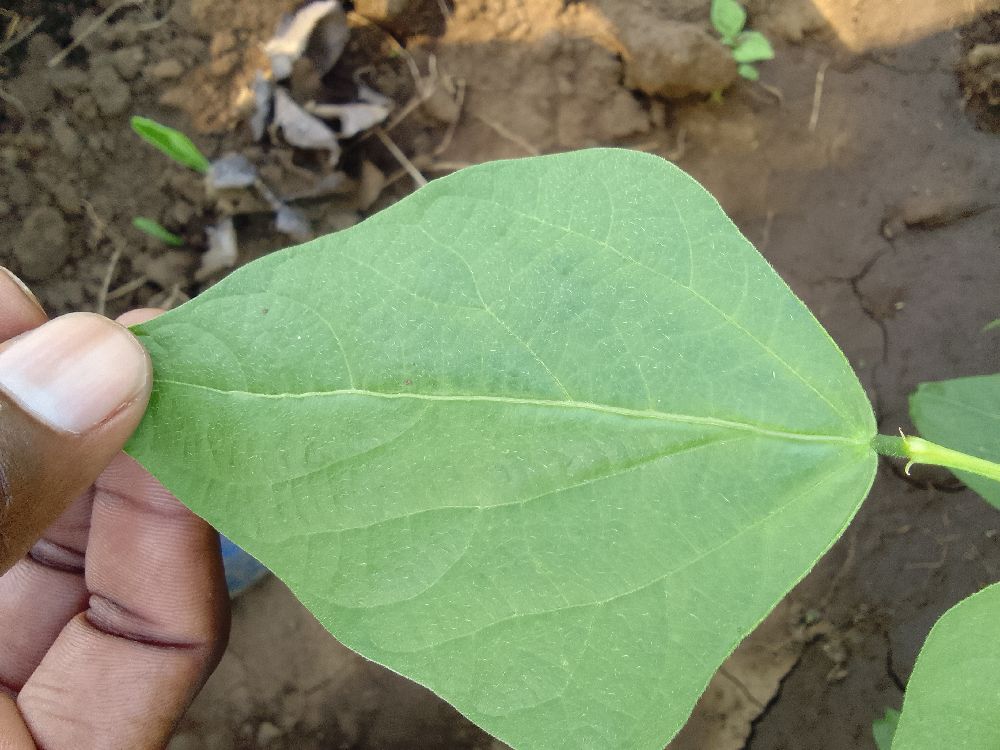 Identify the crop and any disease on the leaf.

common bean, healthy
